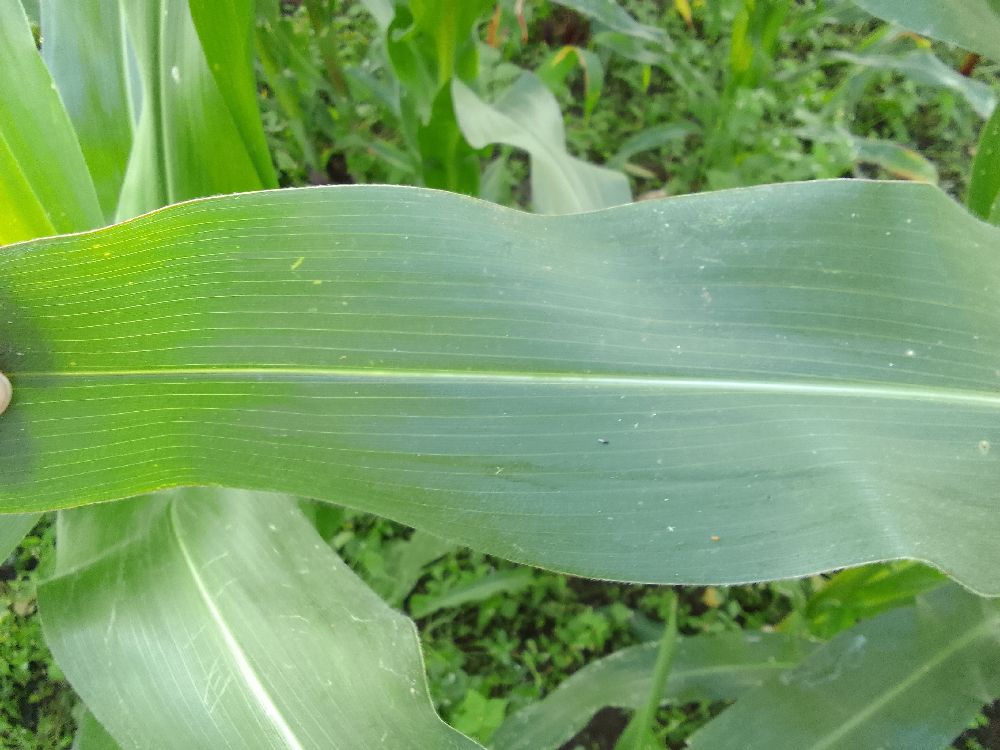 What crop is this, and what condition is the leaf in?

maize, healthy
